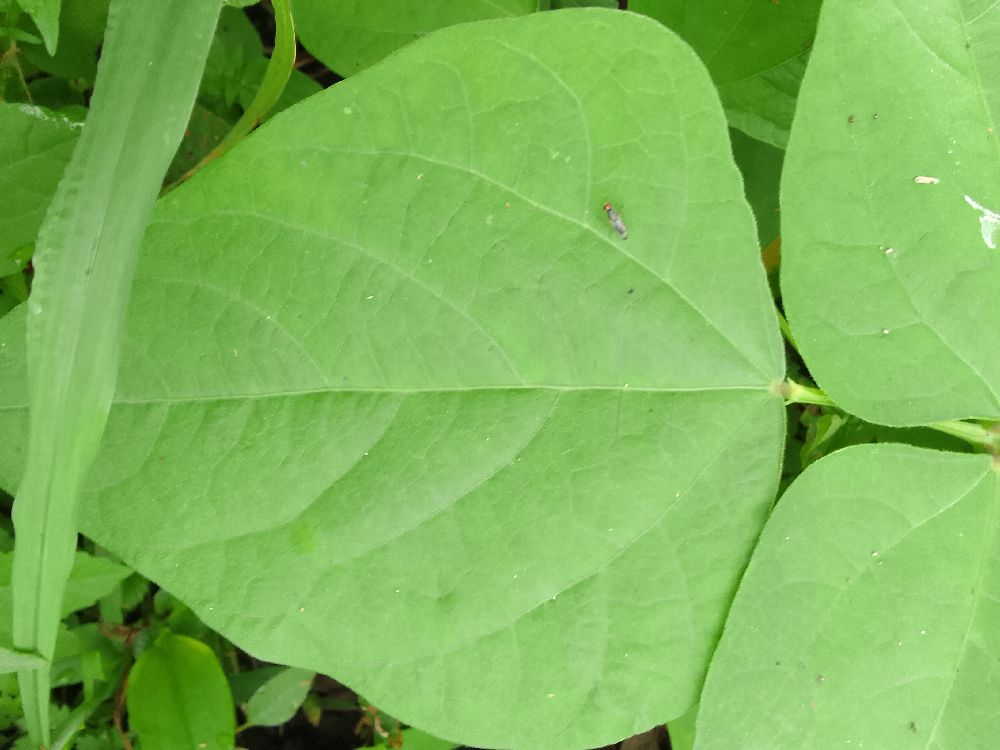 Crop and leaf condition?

common bean, healthy
